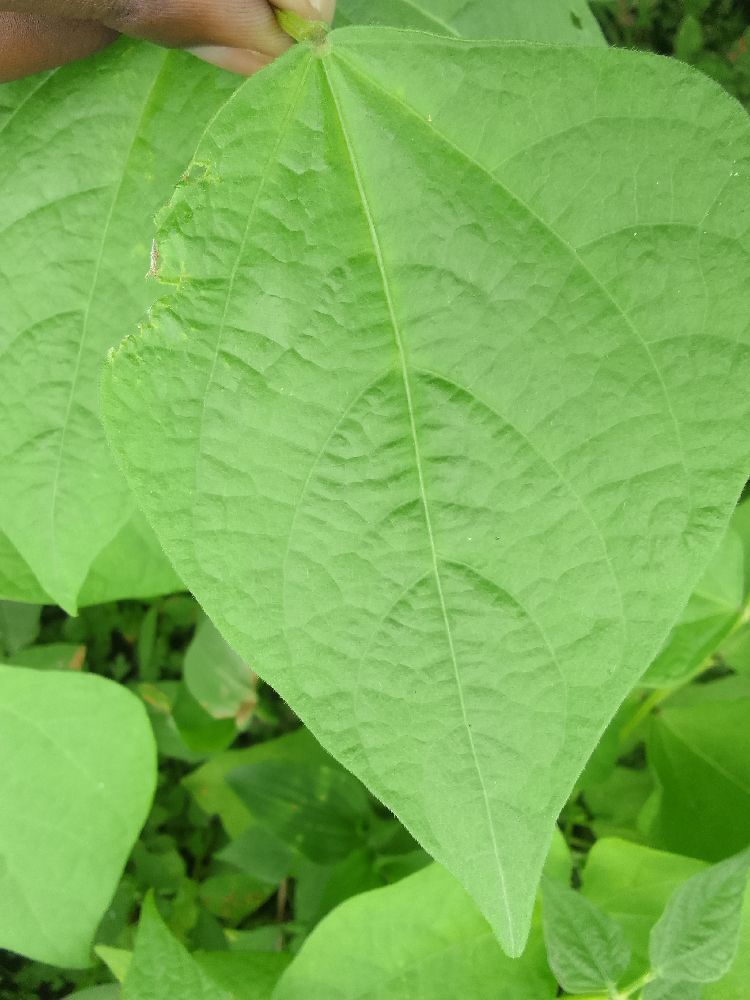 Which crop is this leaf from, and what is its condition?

common bean, healthy
